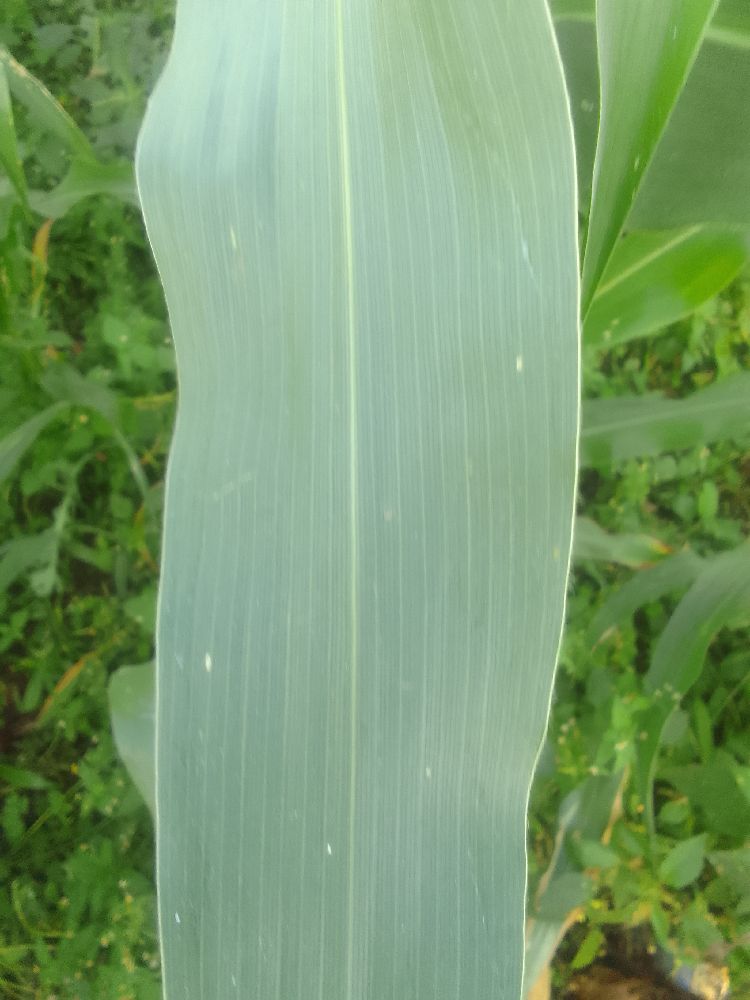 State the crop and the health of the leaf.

maize, healthy
